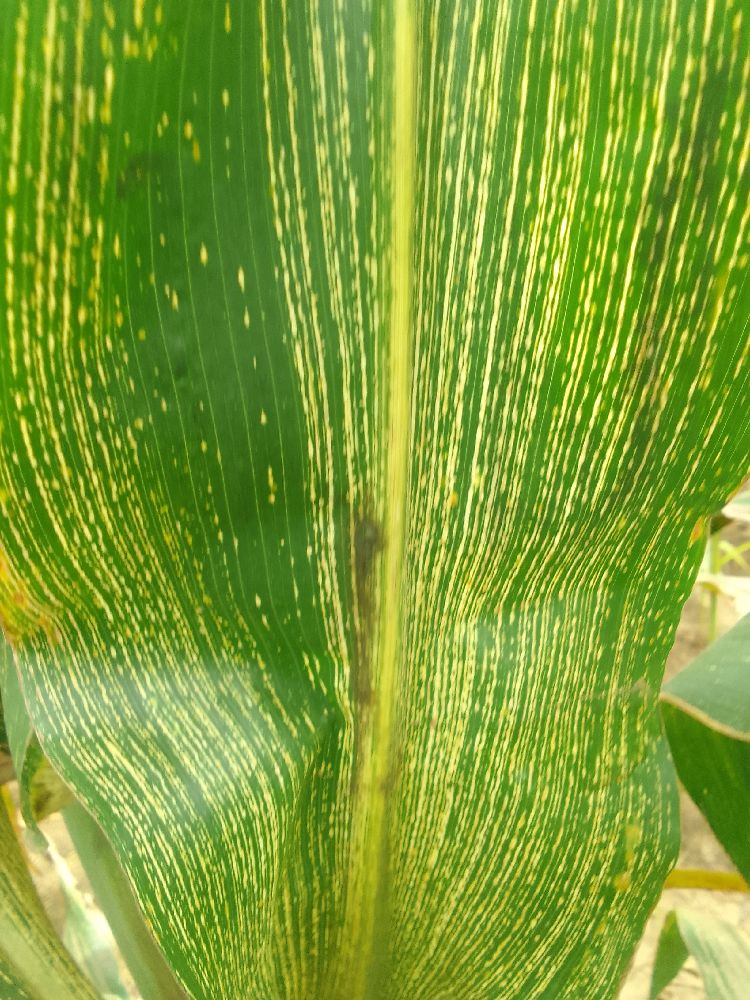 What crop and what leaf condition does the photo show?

maize, maize streak virus
